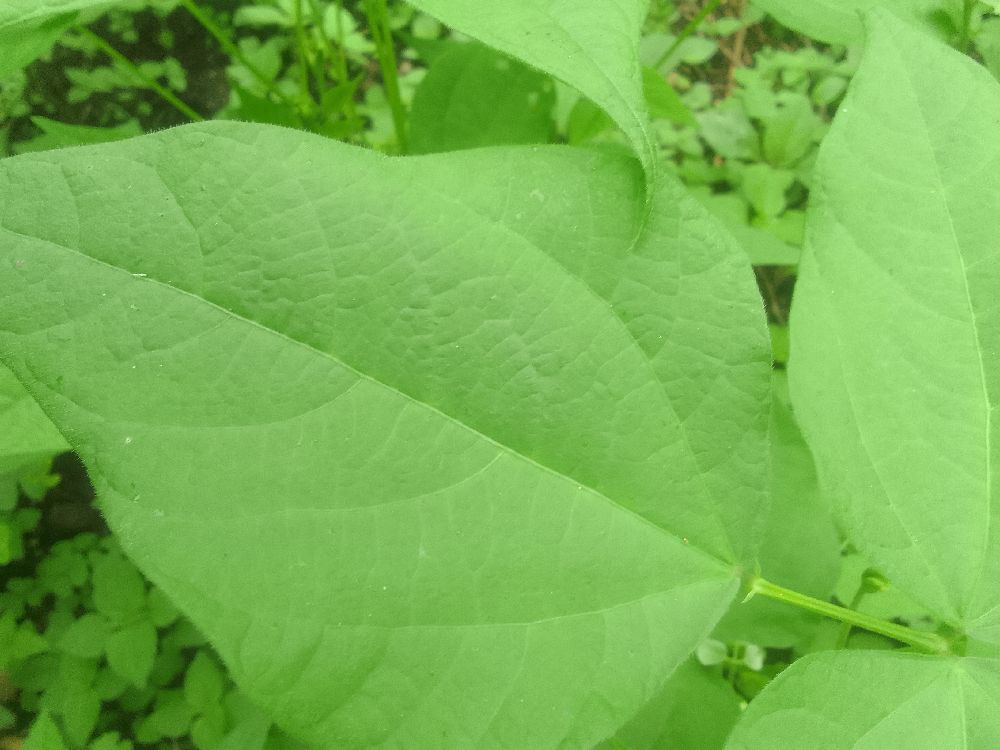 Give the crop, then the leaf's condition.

common bean, healthy
